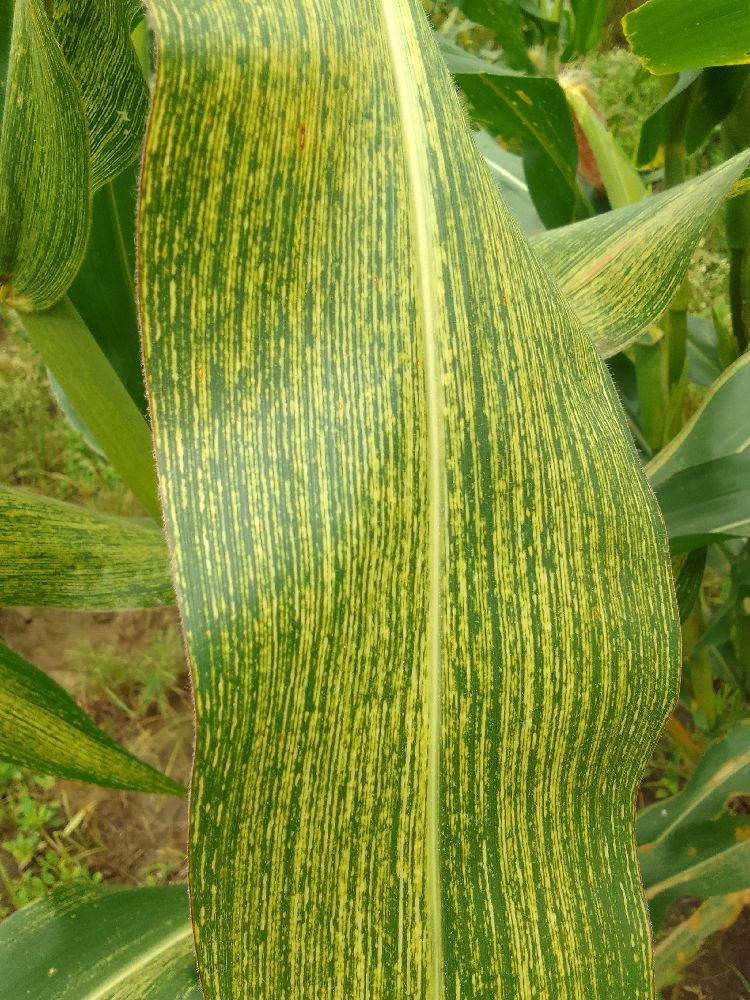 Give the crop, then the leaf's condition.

maize, maize streak virus
